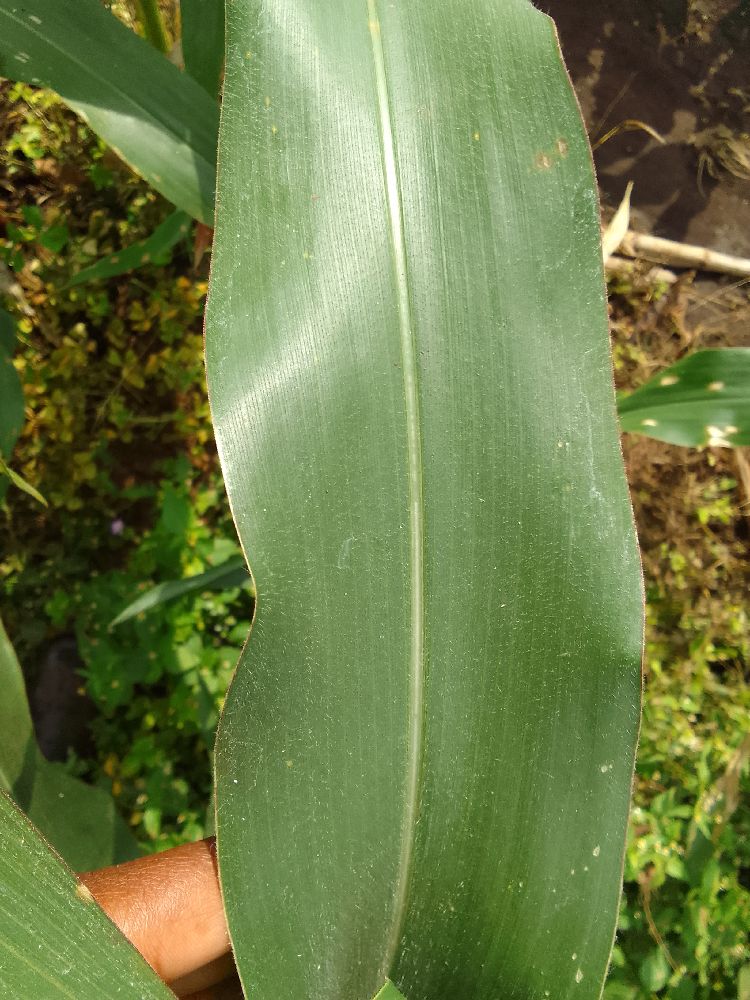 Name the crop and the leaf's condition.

maize, healthy
